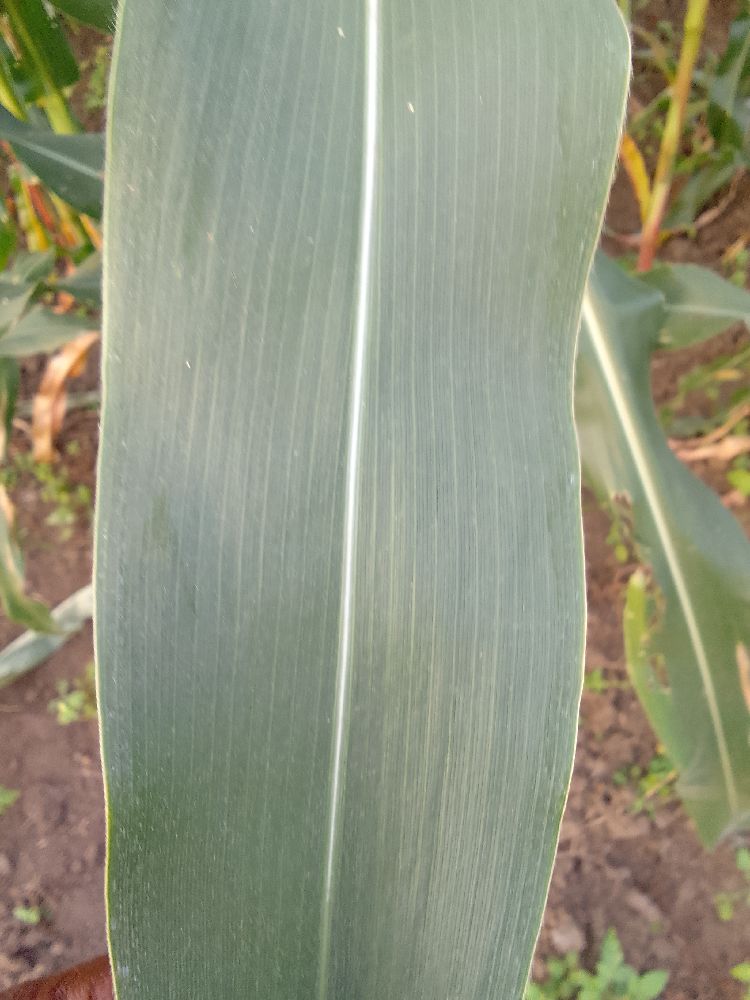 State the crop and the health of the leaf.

maize, healthy
